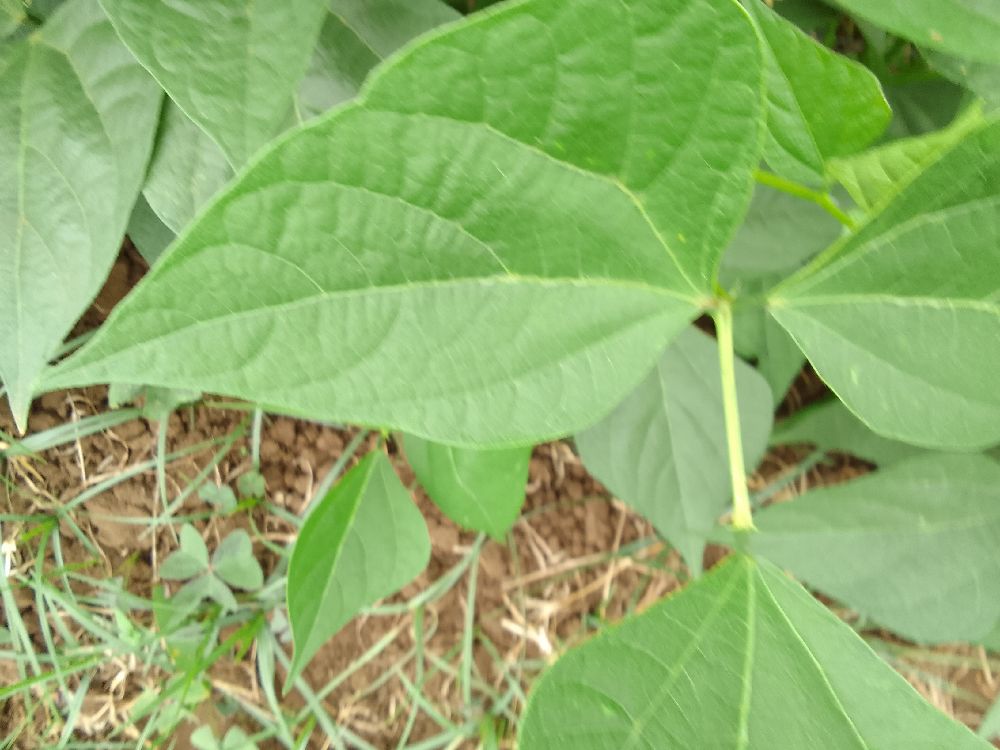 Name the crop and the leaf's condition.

common bean, healthy
